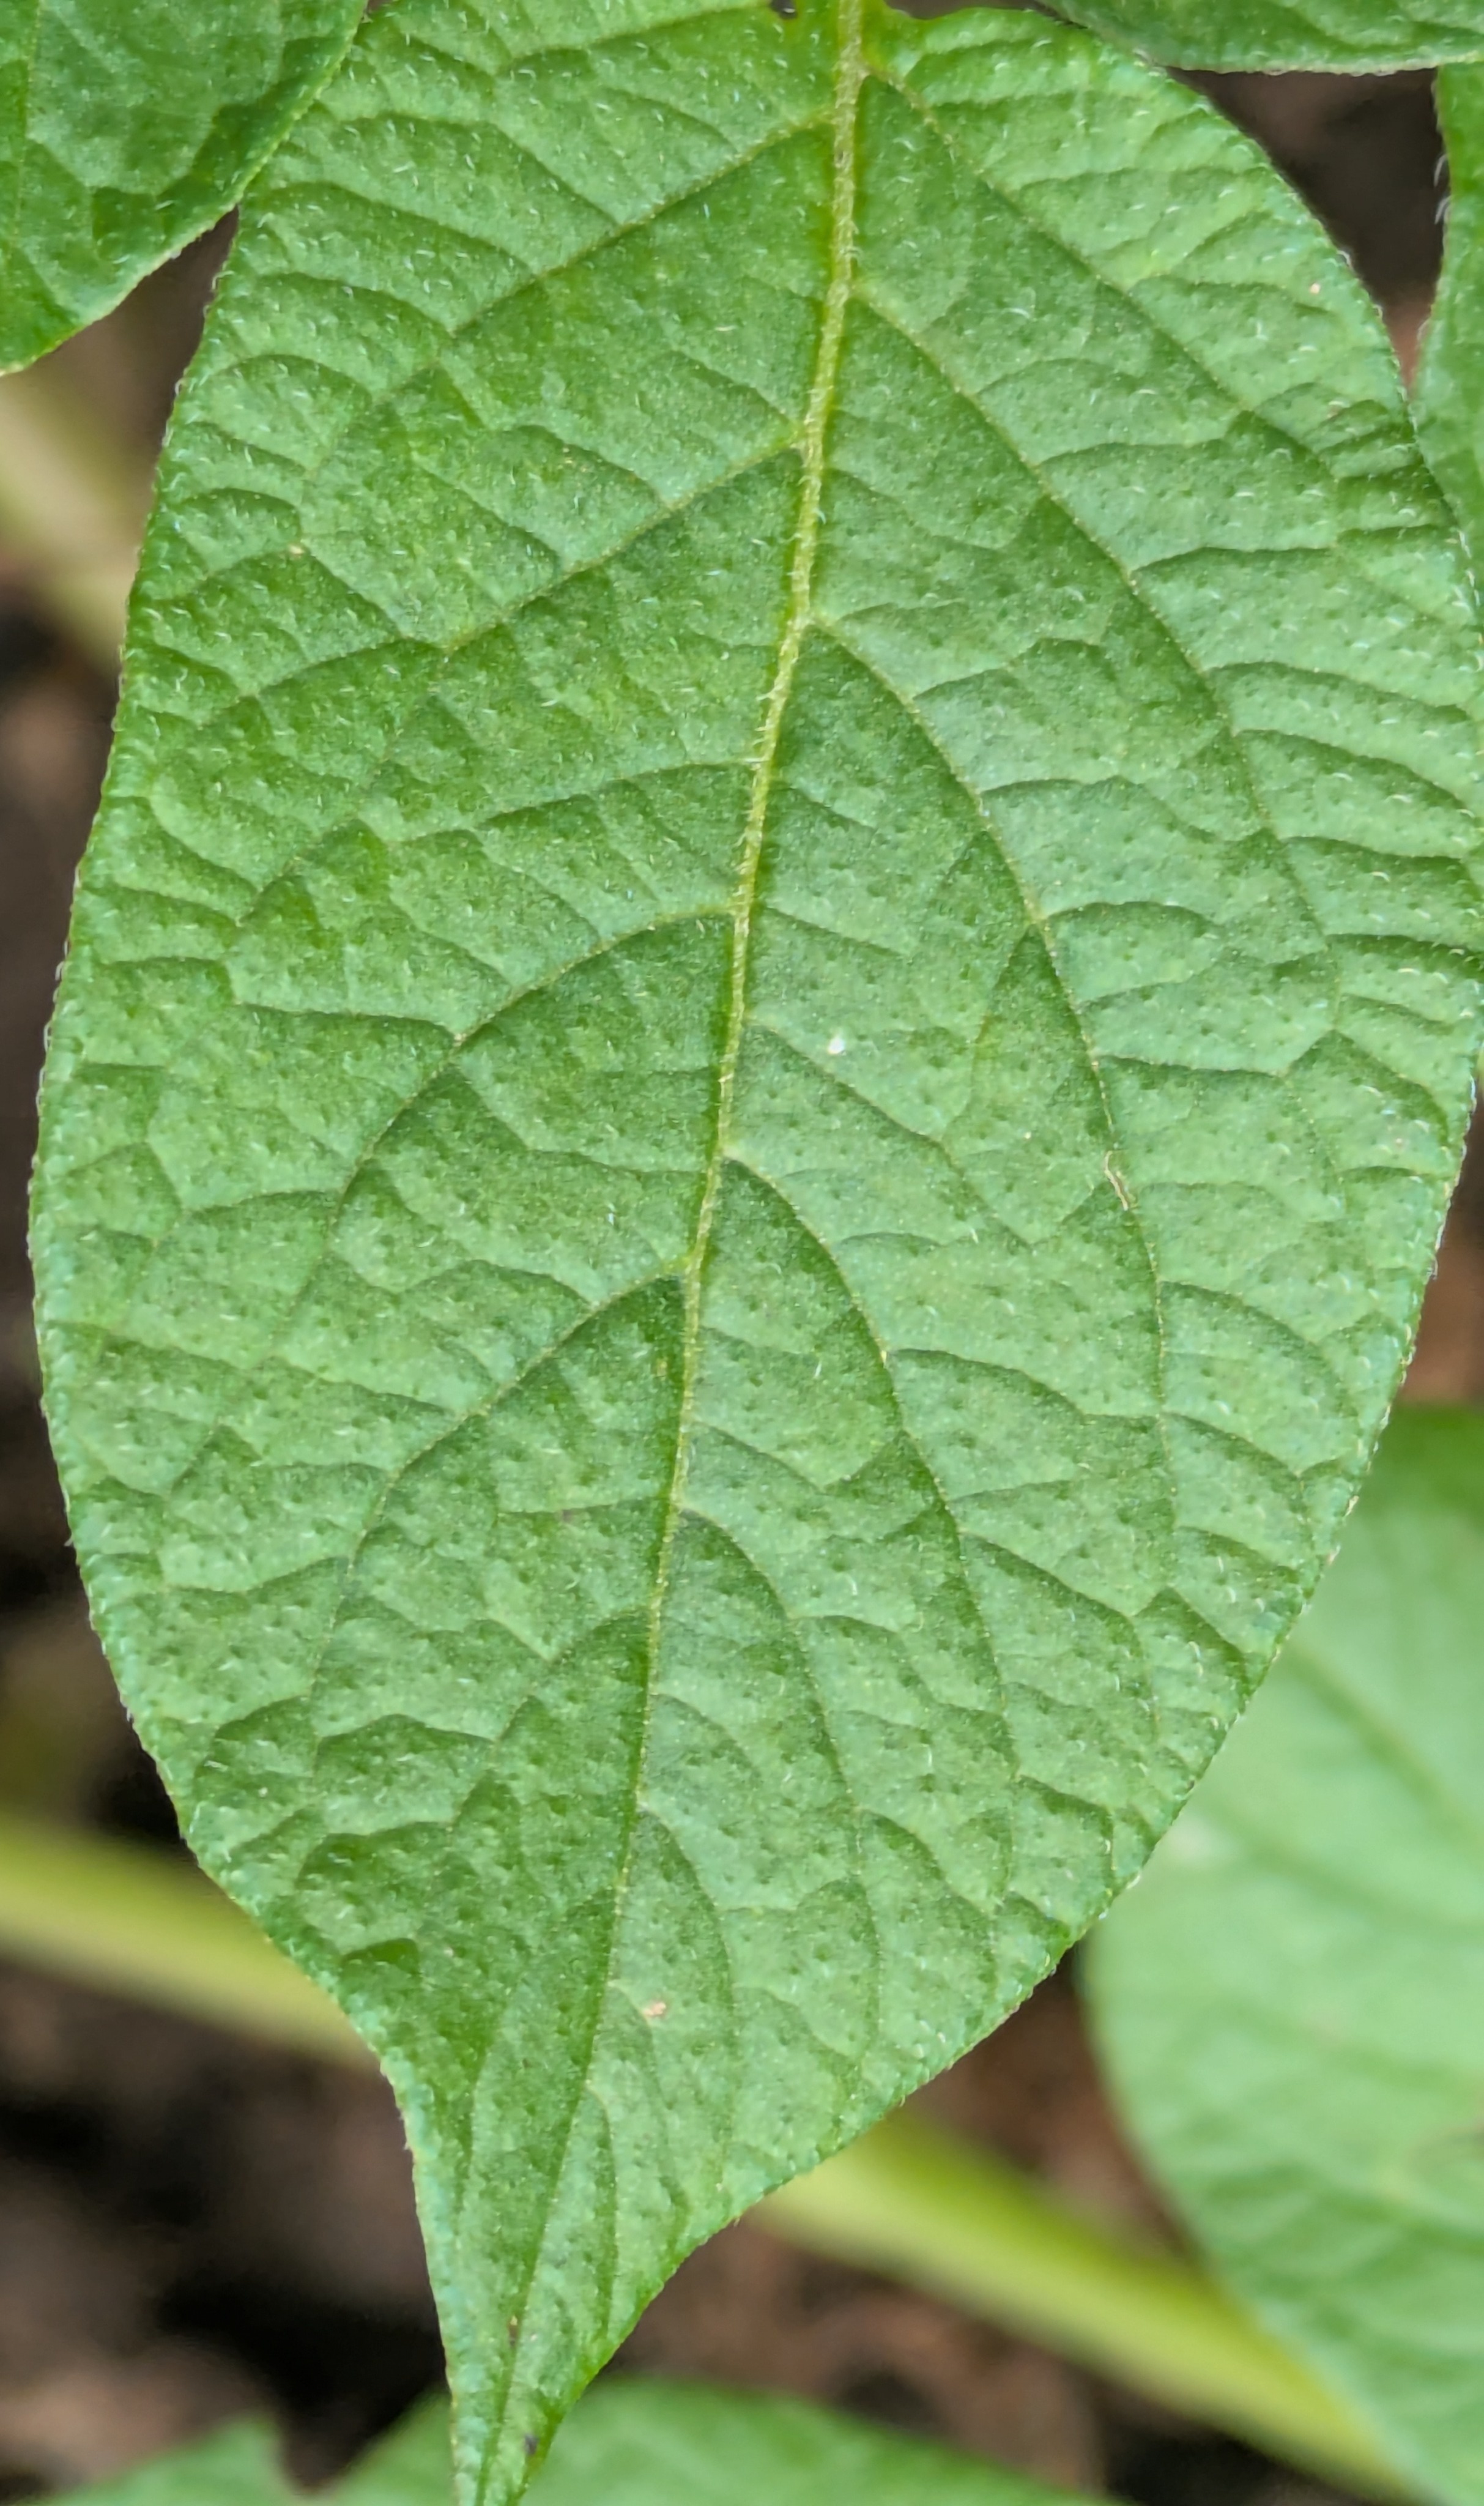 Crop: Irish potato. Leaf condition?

healthy
